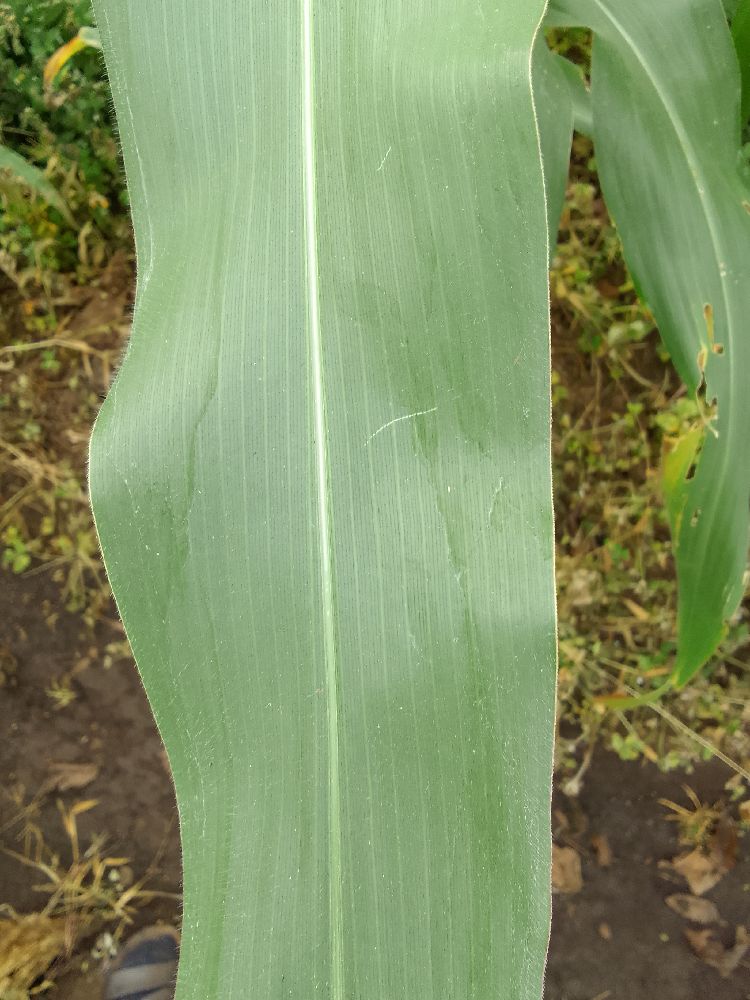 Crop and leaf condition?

maize, healthy
